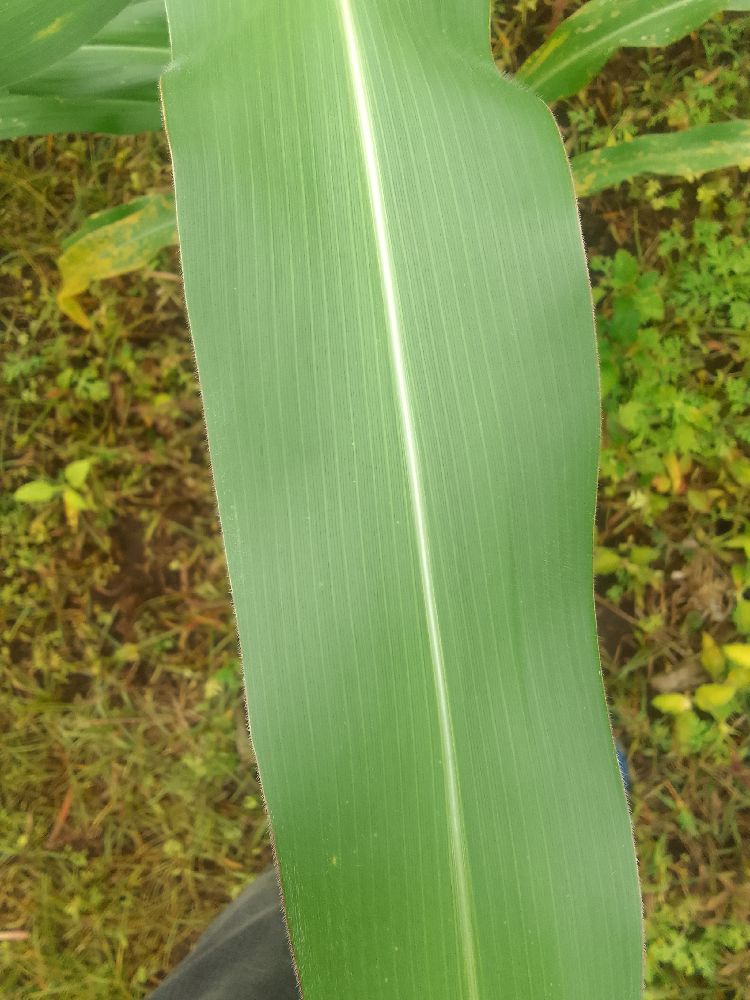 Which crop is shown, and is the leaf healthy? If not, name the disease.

maize, healthy
